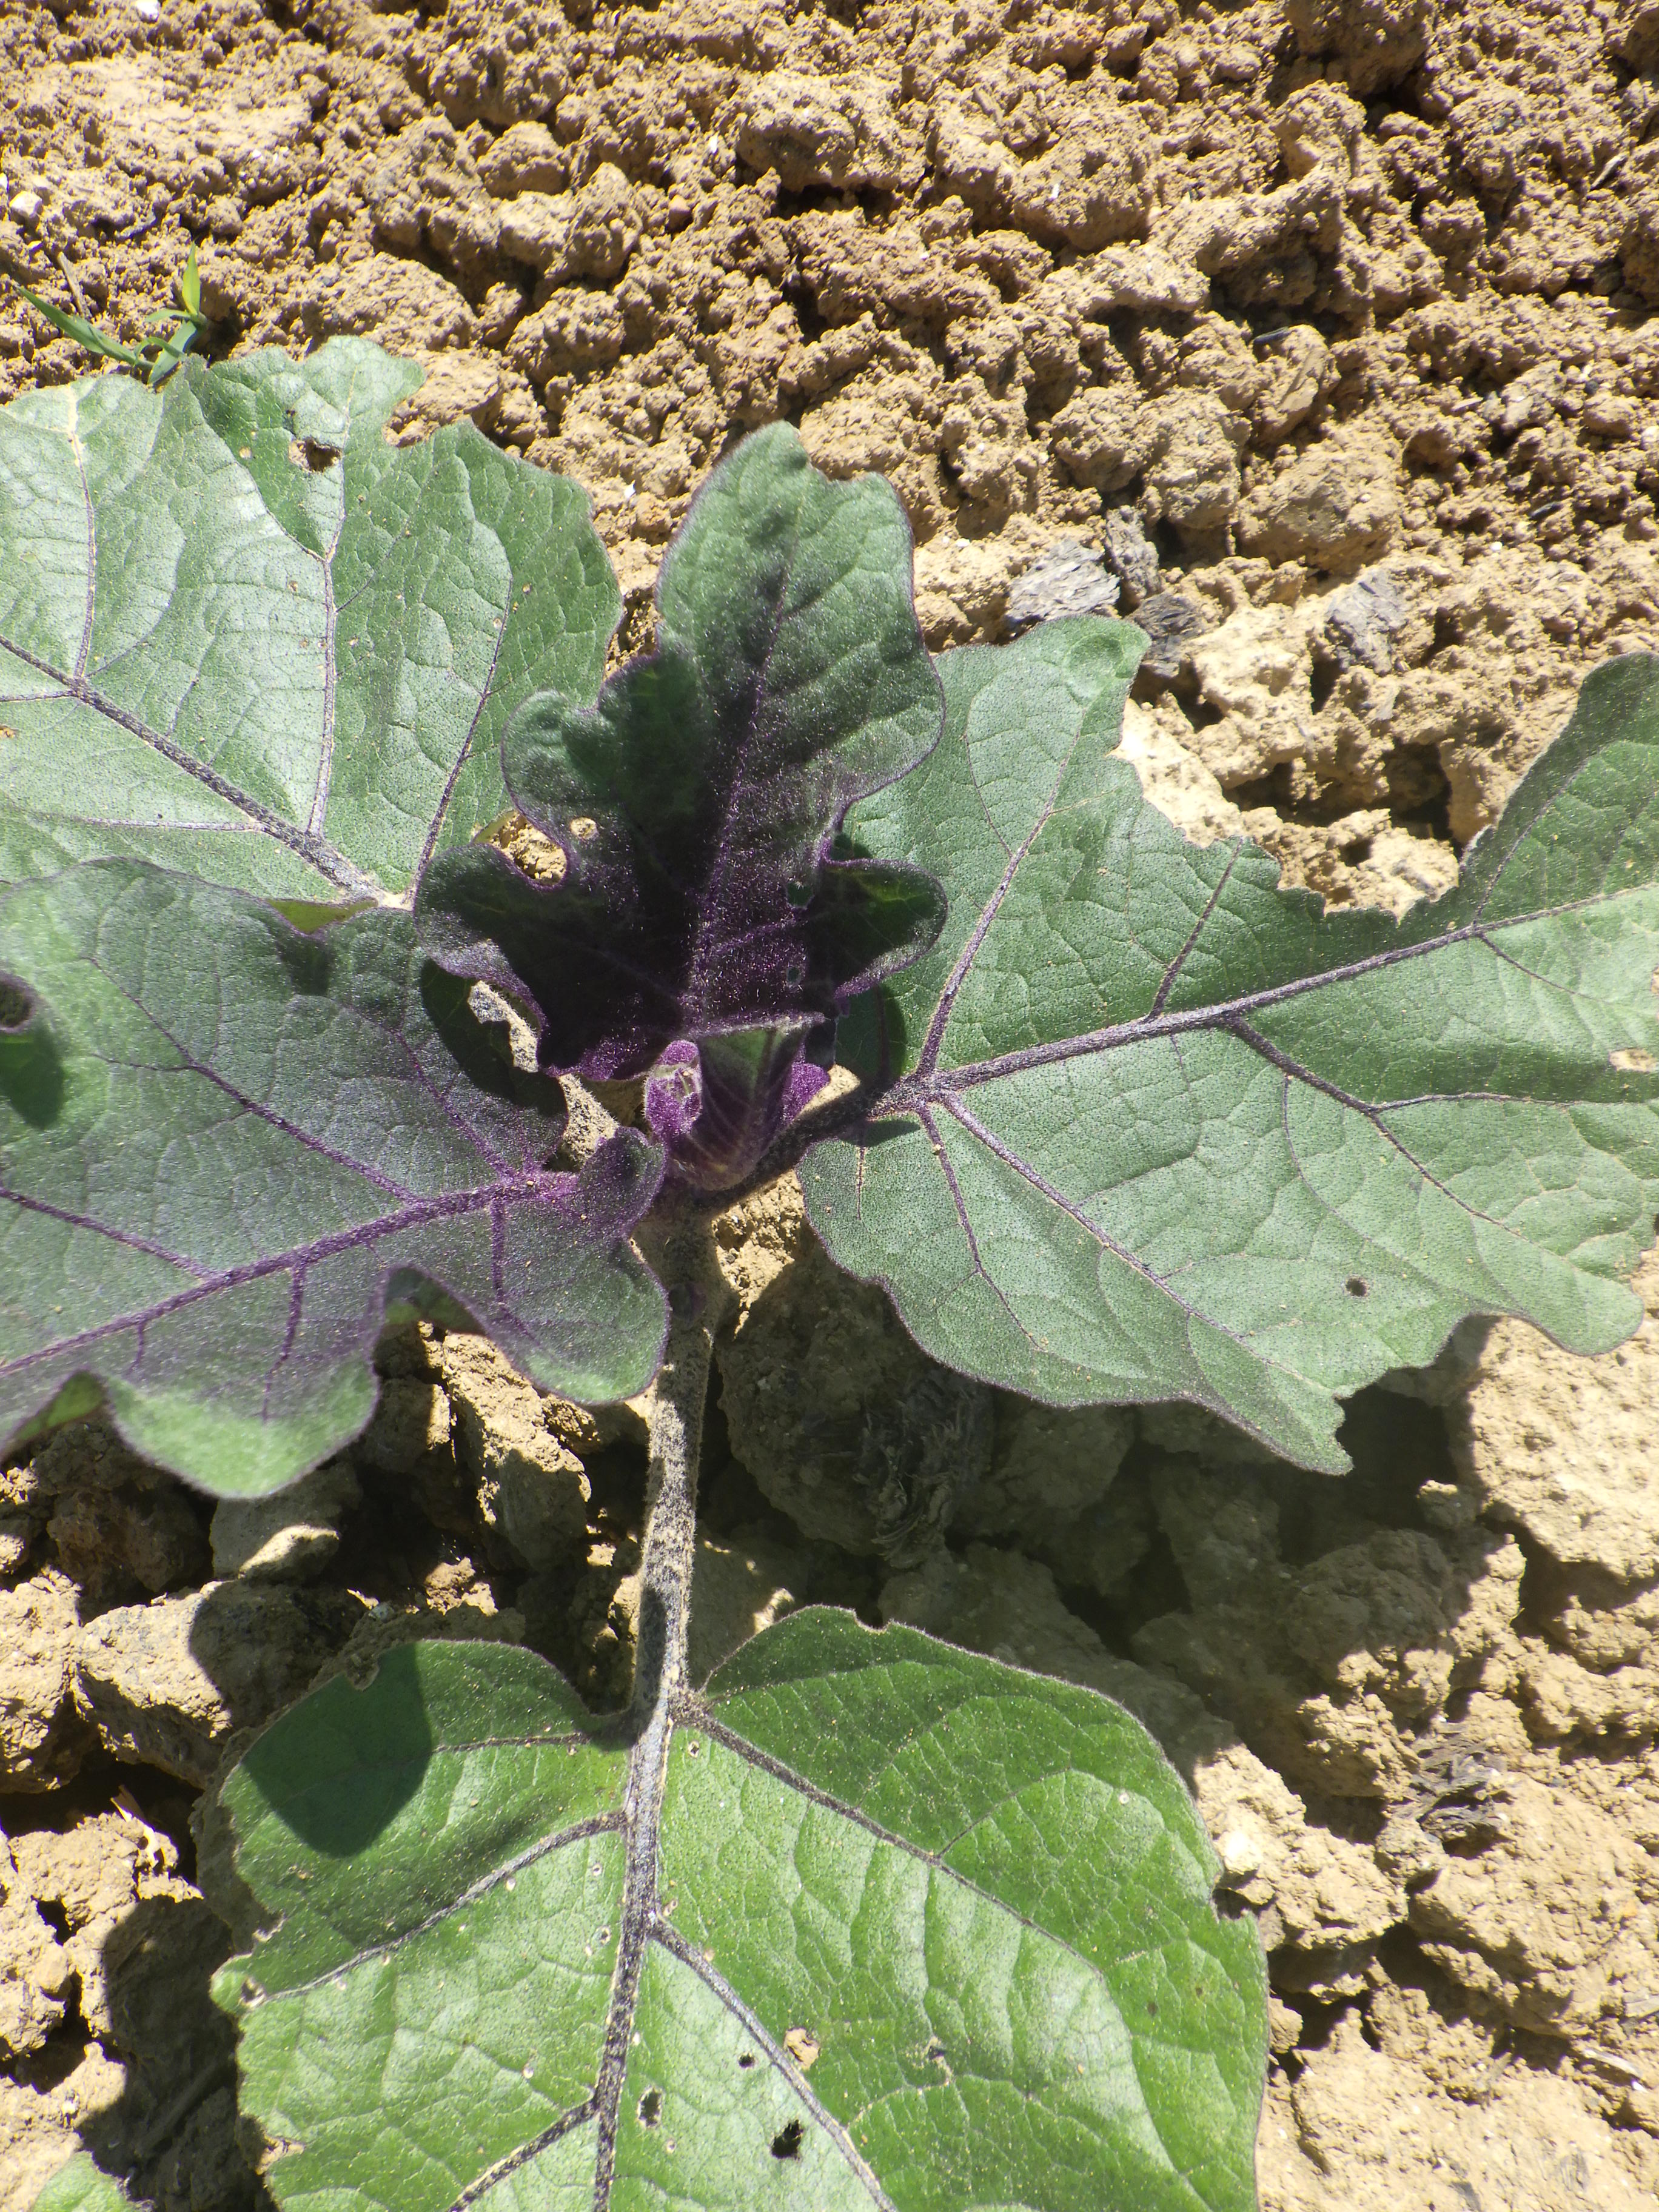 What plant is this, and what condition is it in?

aubergine, altica, colorado potato beetle
